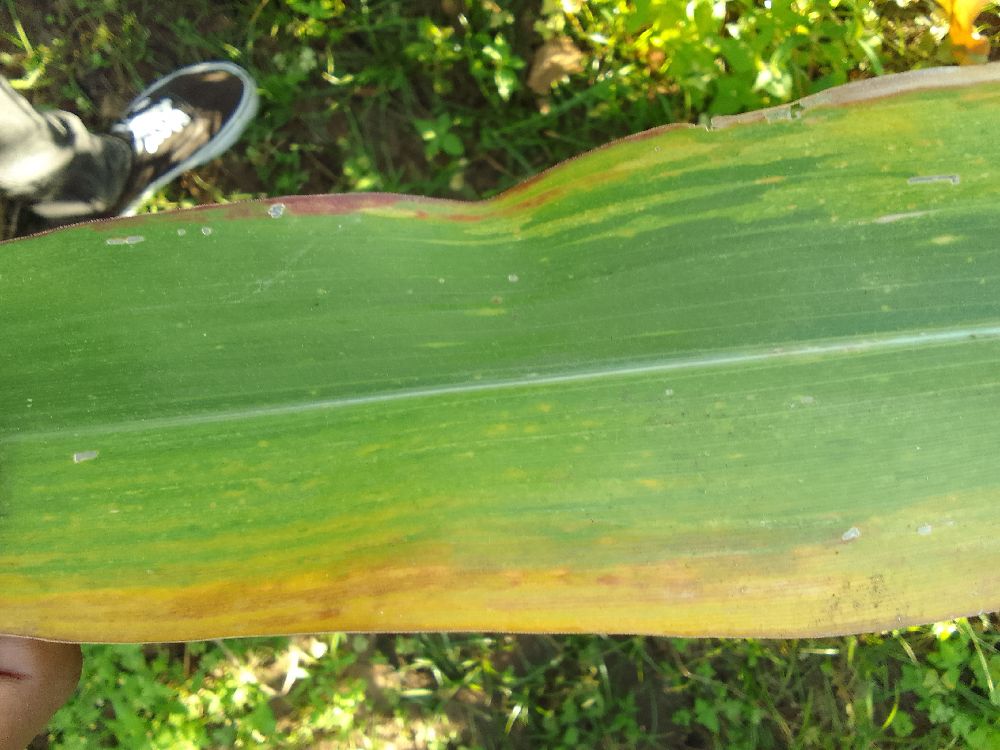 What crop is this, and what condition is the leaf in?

maize, maize lethal necrosis
